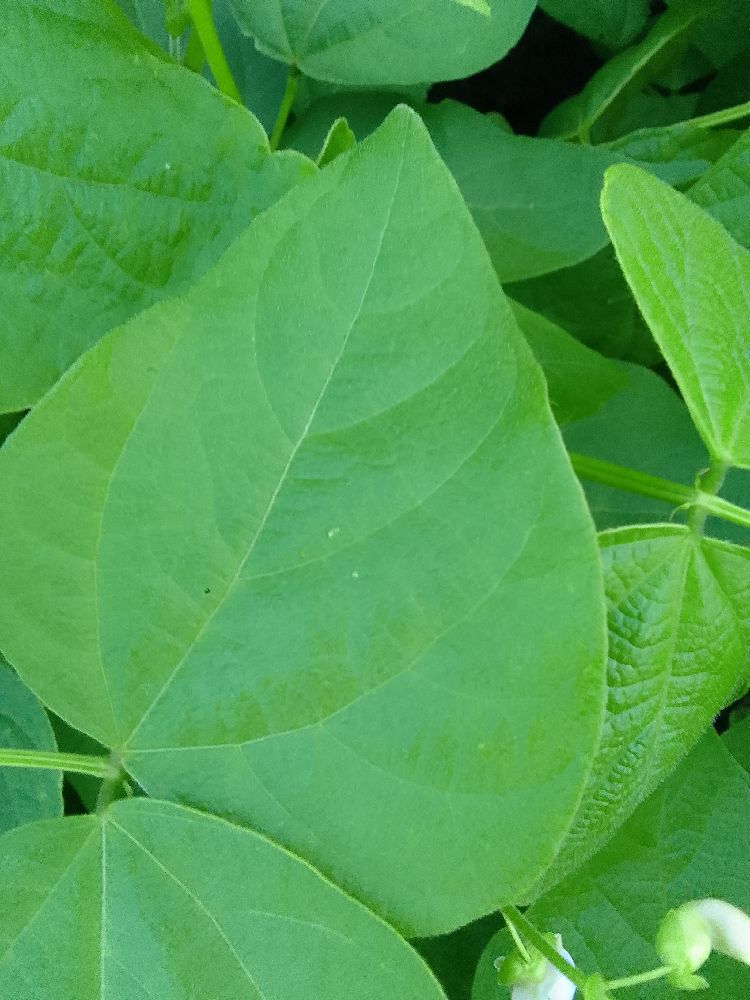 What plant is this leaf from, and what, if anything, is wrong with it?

common bean, healthy
